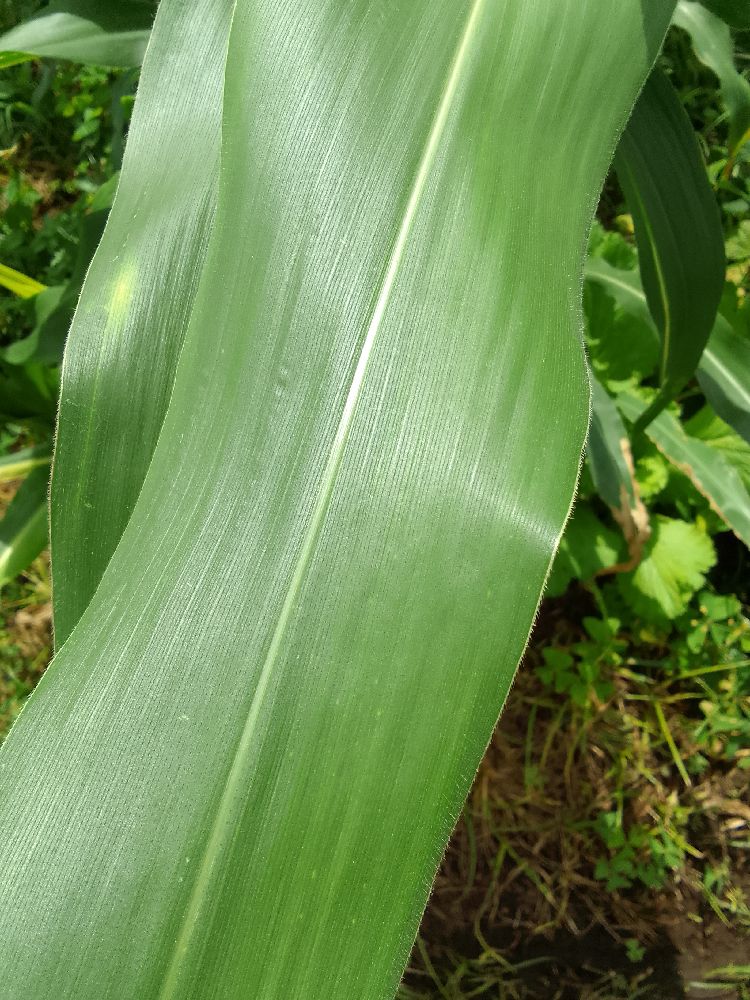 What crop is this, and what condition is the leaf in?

maize, healthy
